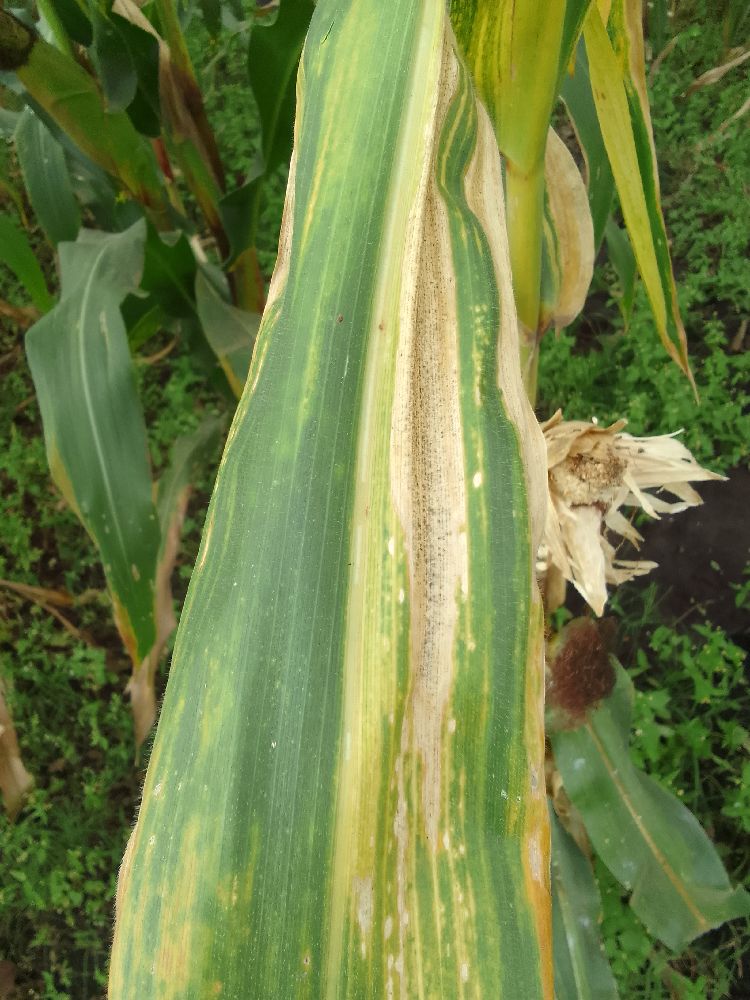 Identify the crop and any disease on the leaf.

maize, maize lethal necrosis
